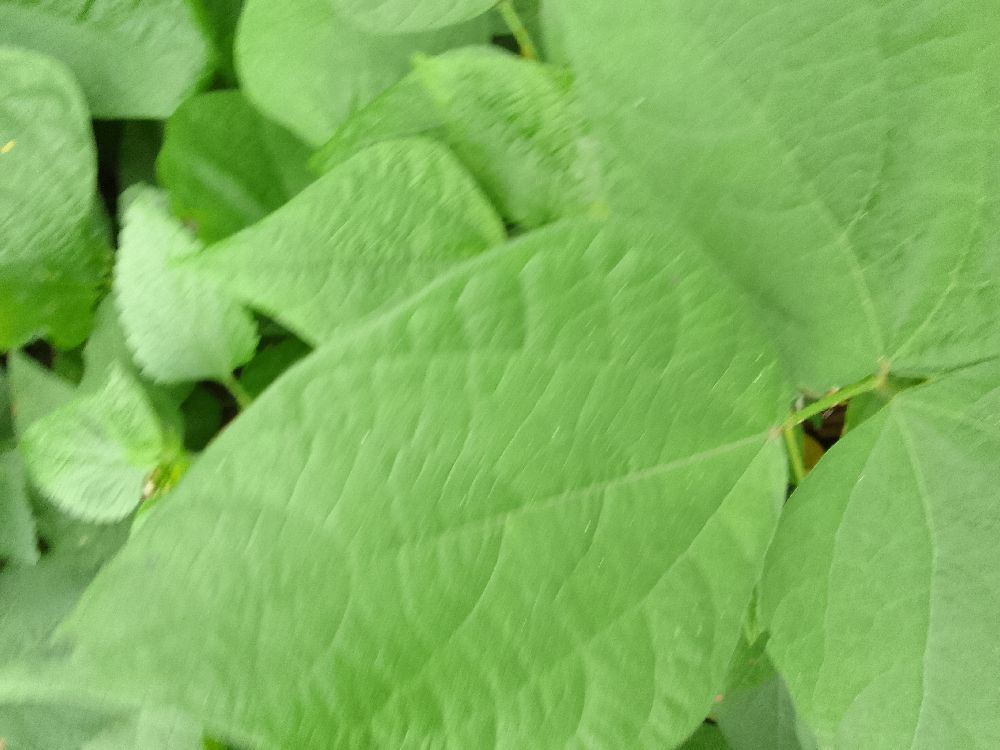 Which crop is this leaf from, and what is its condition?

common bean, healthy
